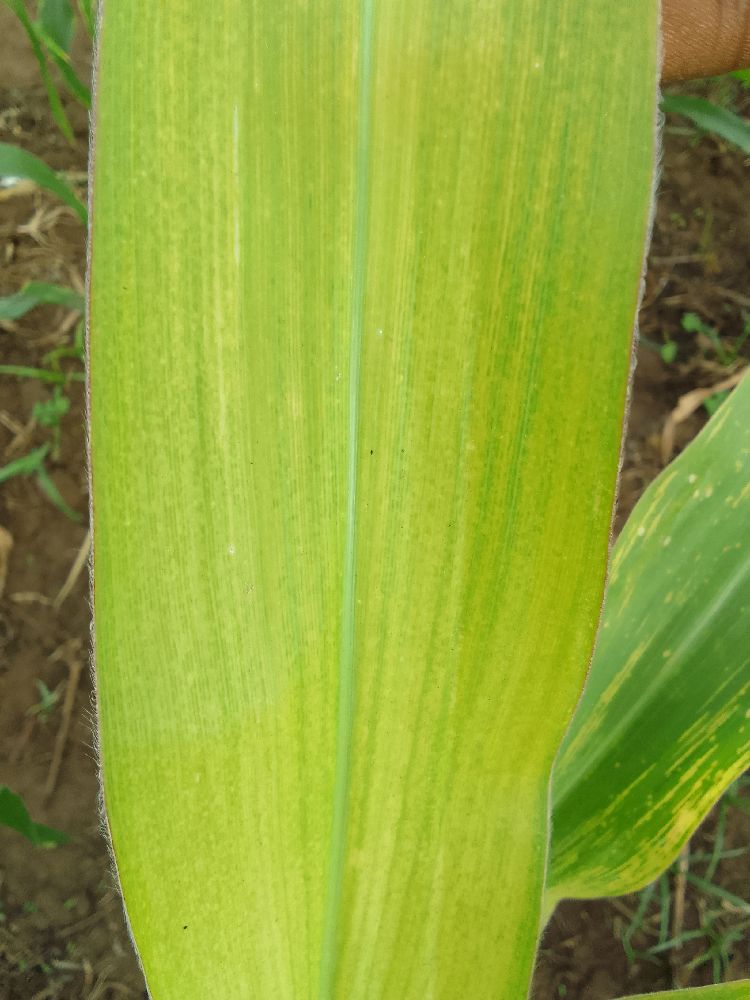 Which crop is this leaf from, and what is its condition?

maize, maize lethal necrosis
